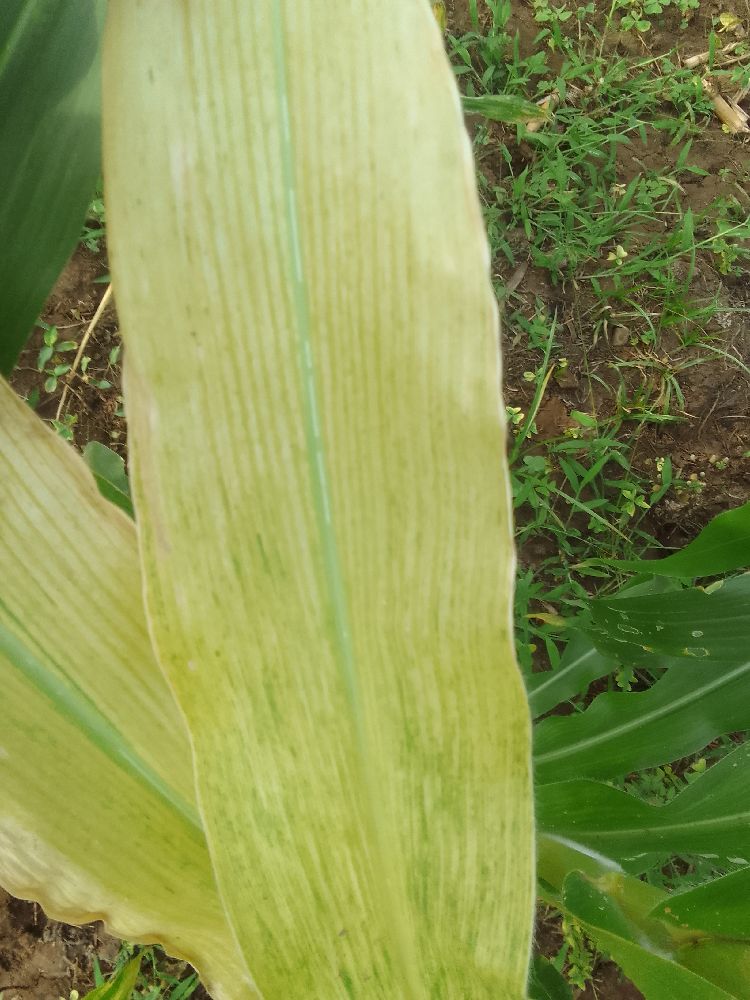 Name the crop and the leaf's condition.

maize, maize lethal necrosis
